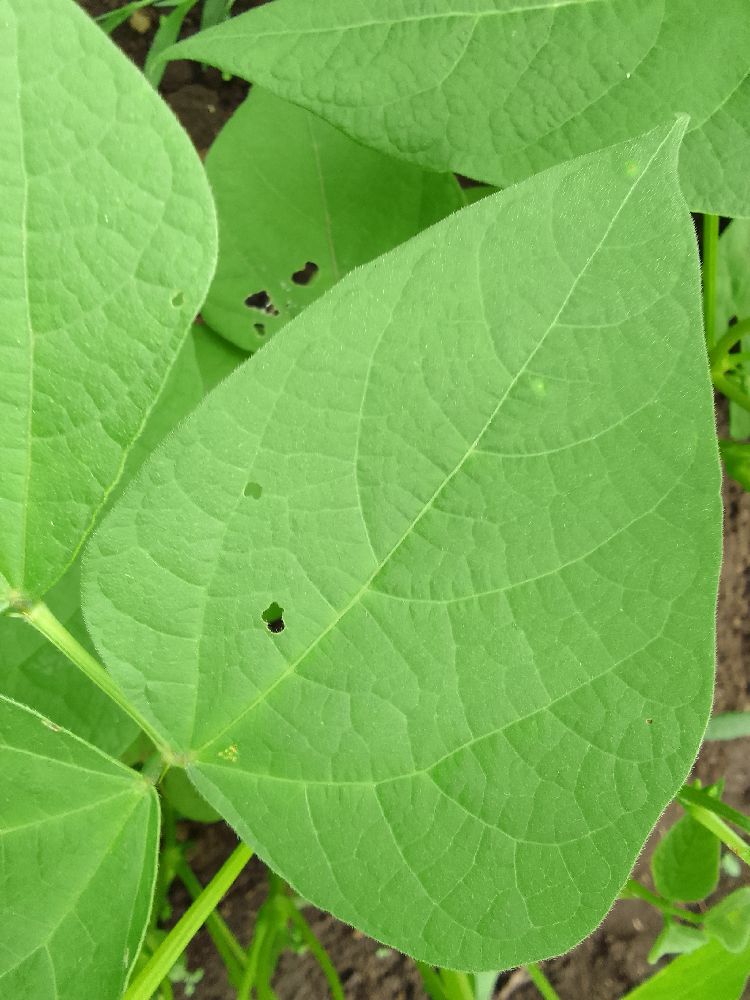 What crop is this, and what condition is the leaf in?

common bean, healthy
